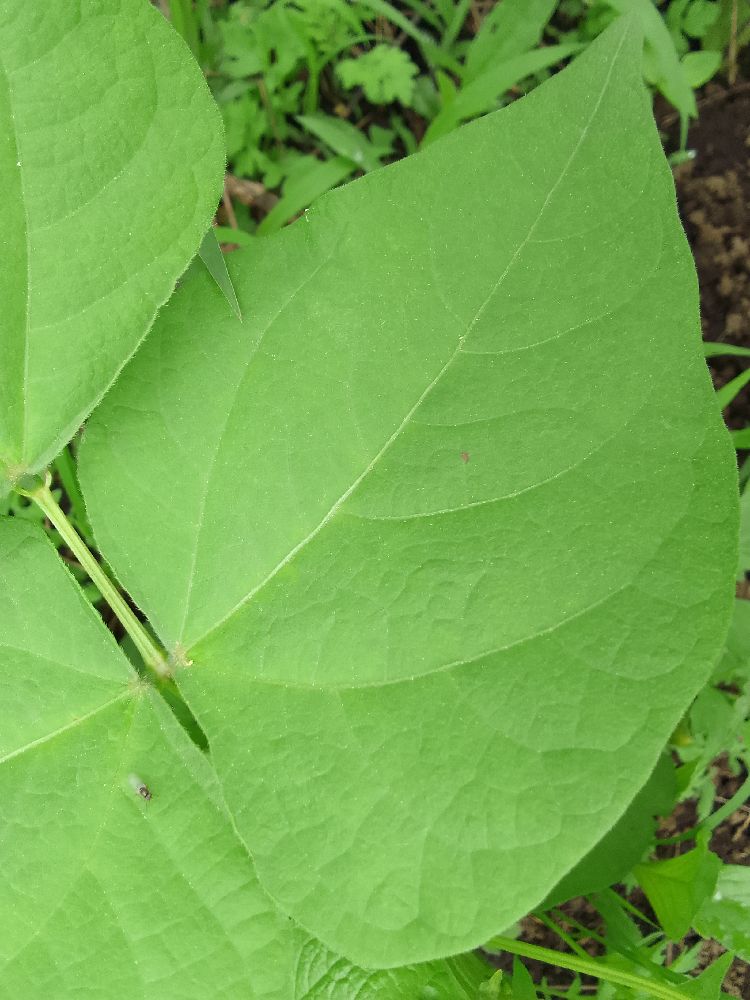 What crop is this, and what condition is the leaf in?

common bean, healthy
